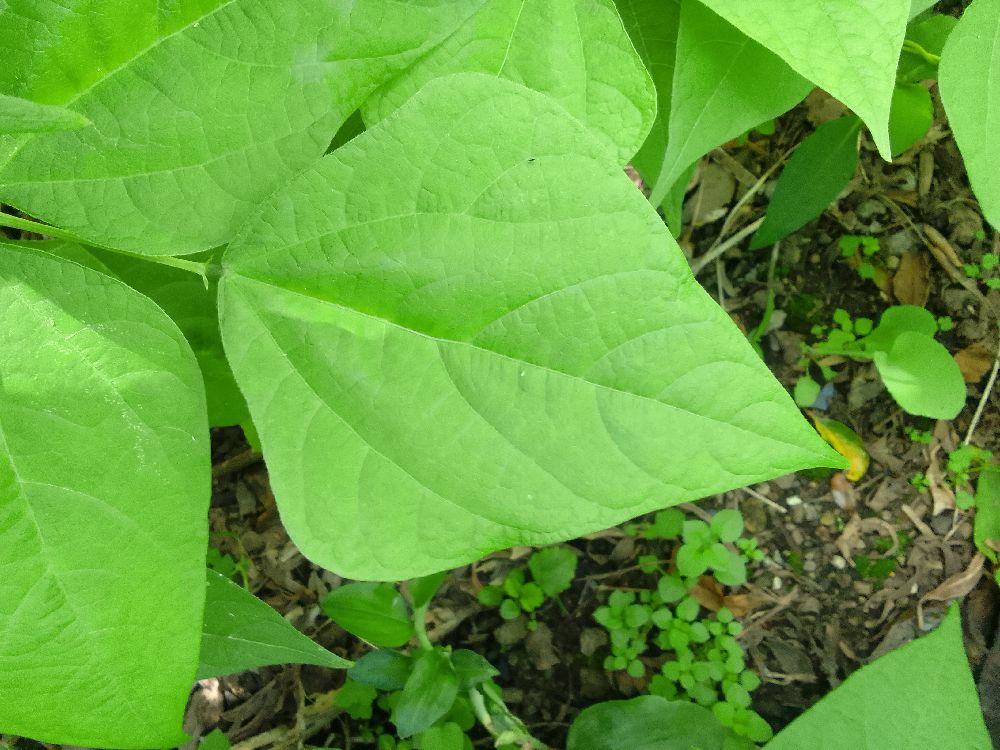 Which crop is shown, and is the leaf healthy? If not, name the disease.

common bean, healthy
